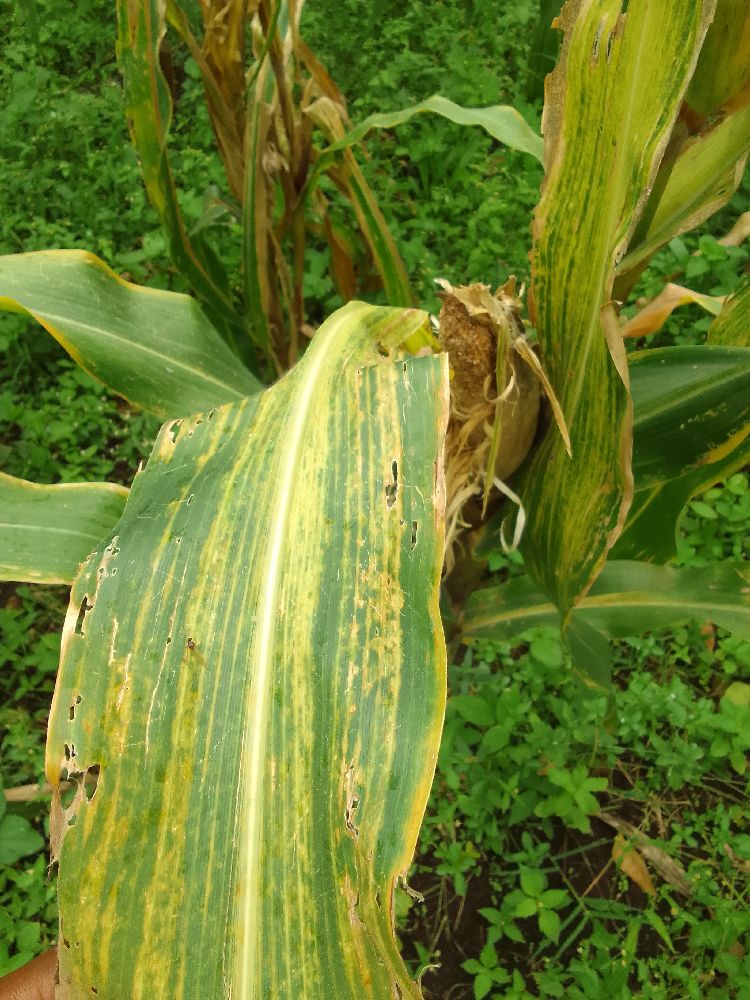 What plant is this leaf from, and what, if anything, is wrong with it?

maize, maize lethal necrosis
